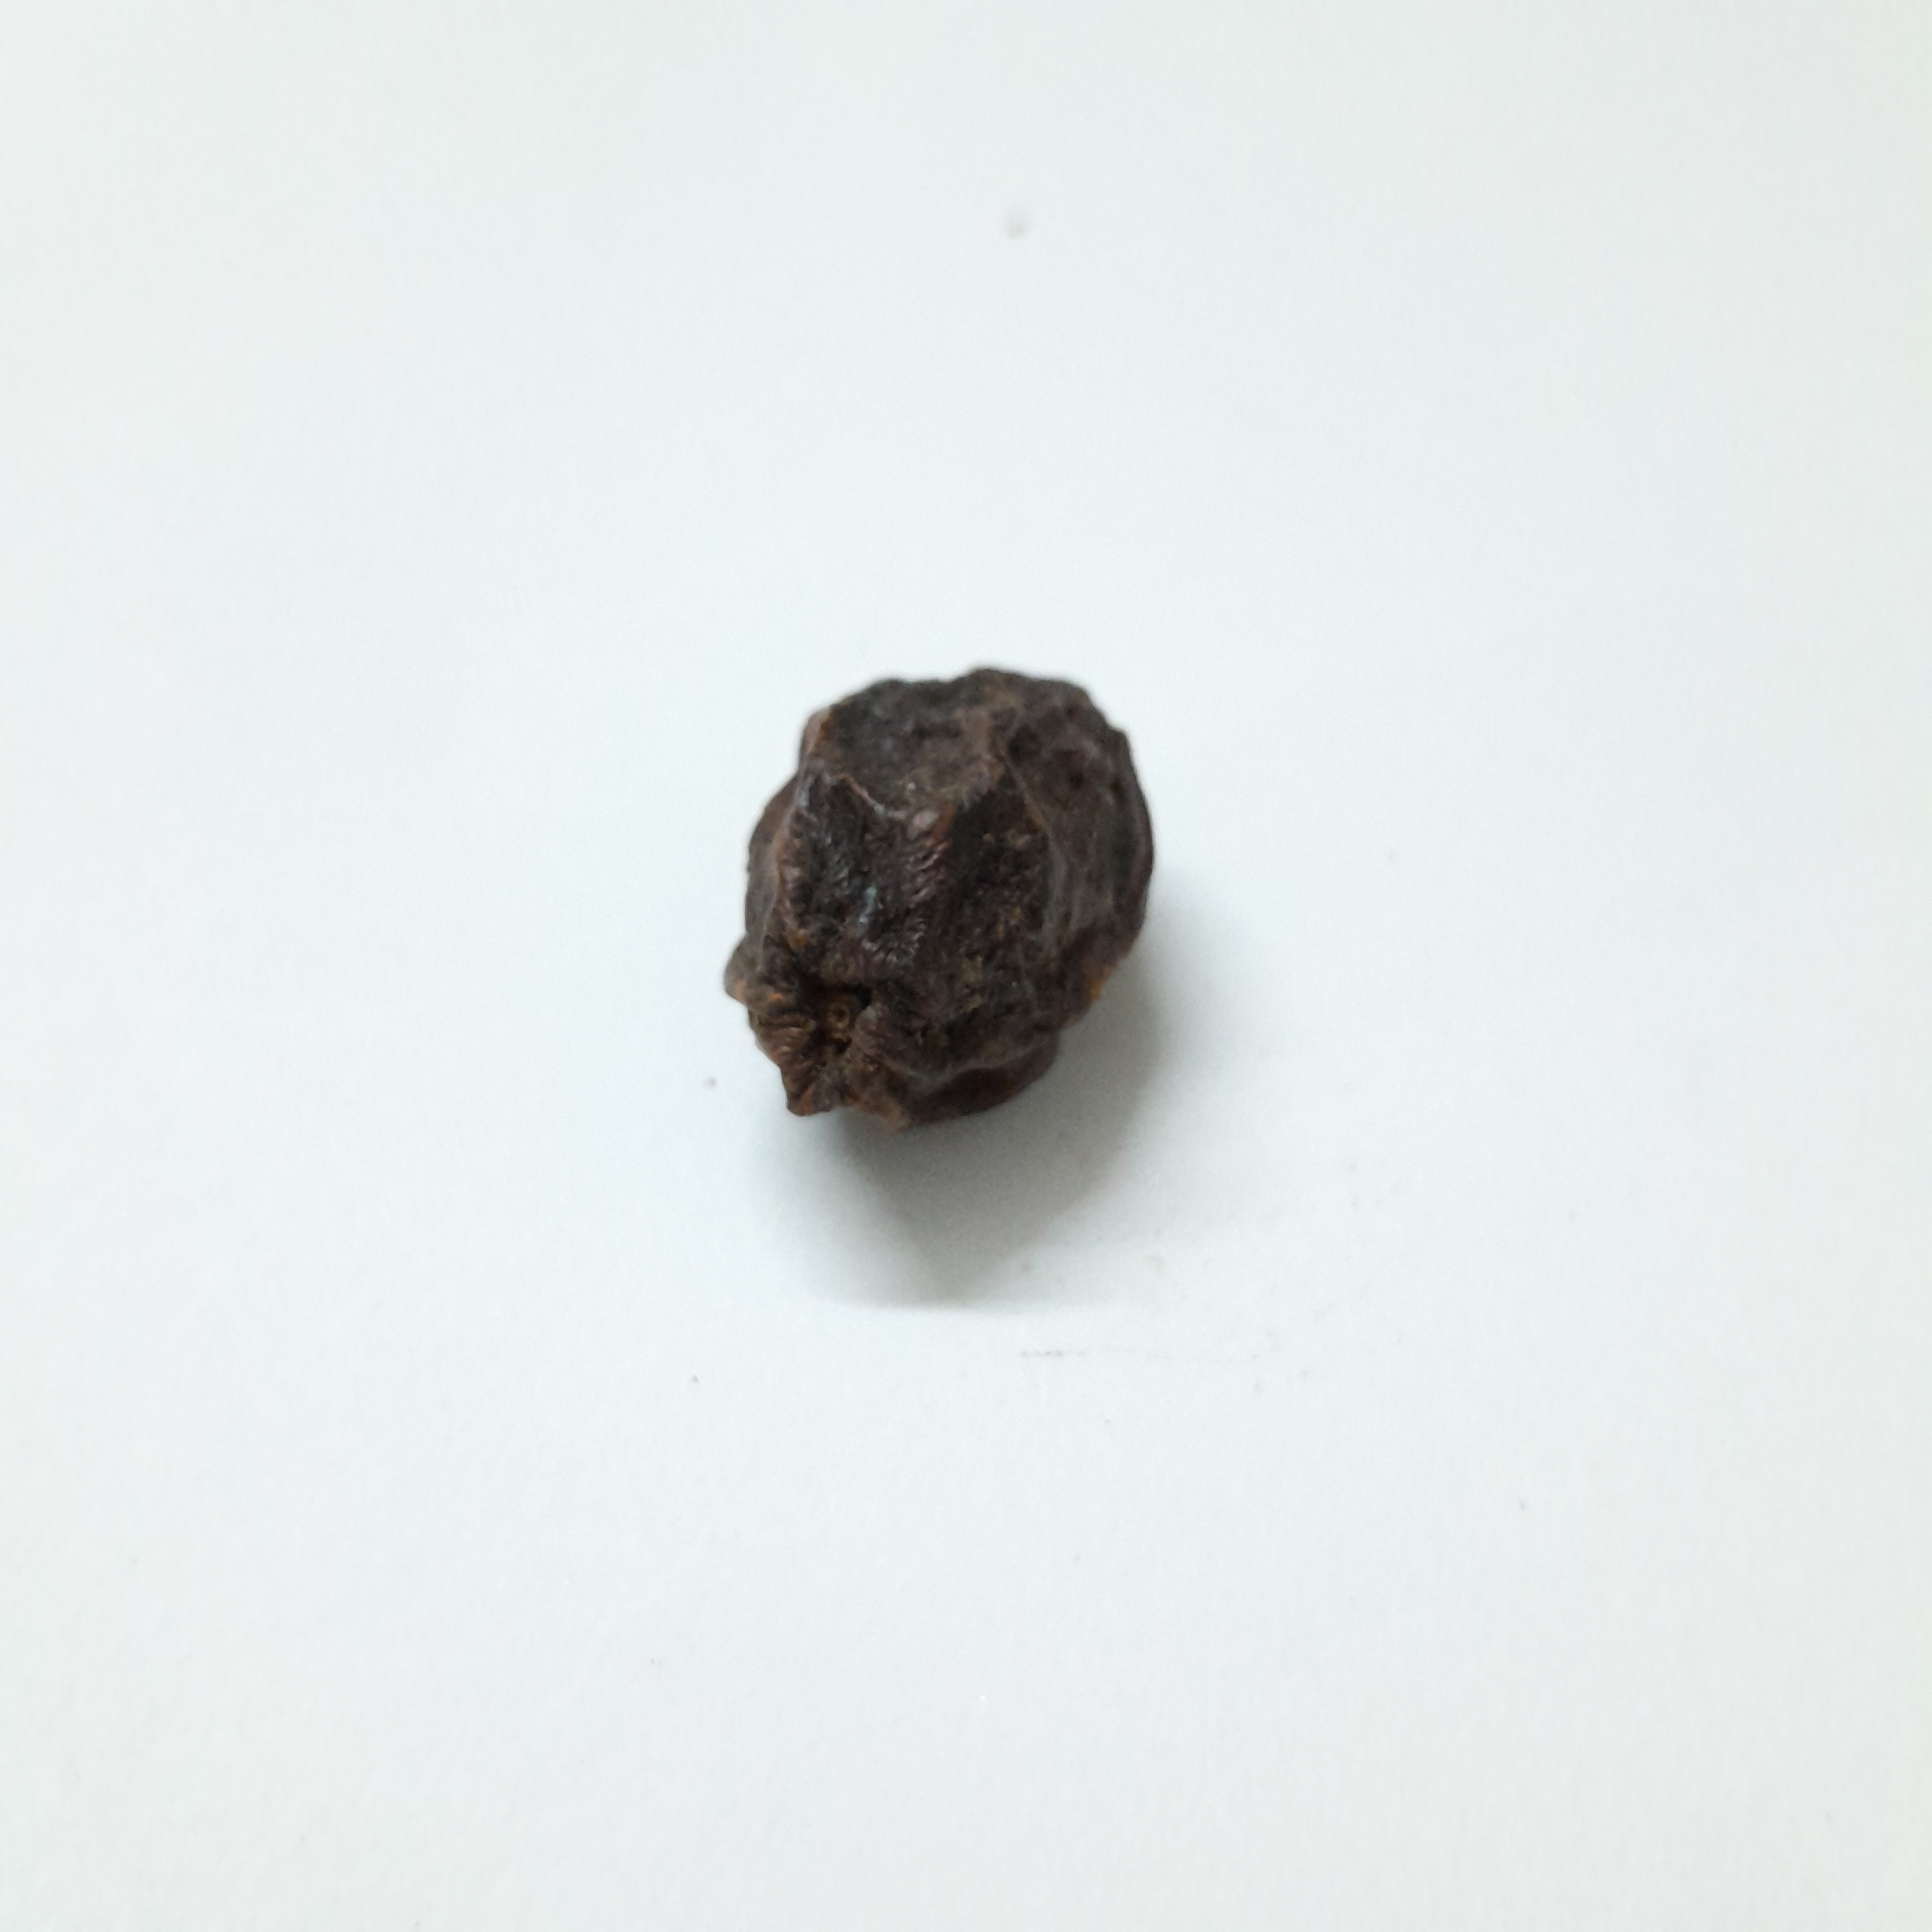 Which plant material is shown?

kadukharik
